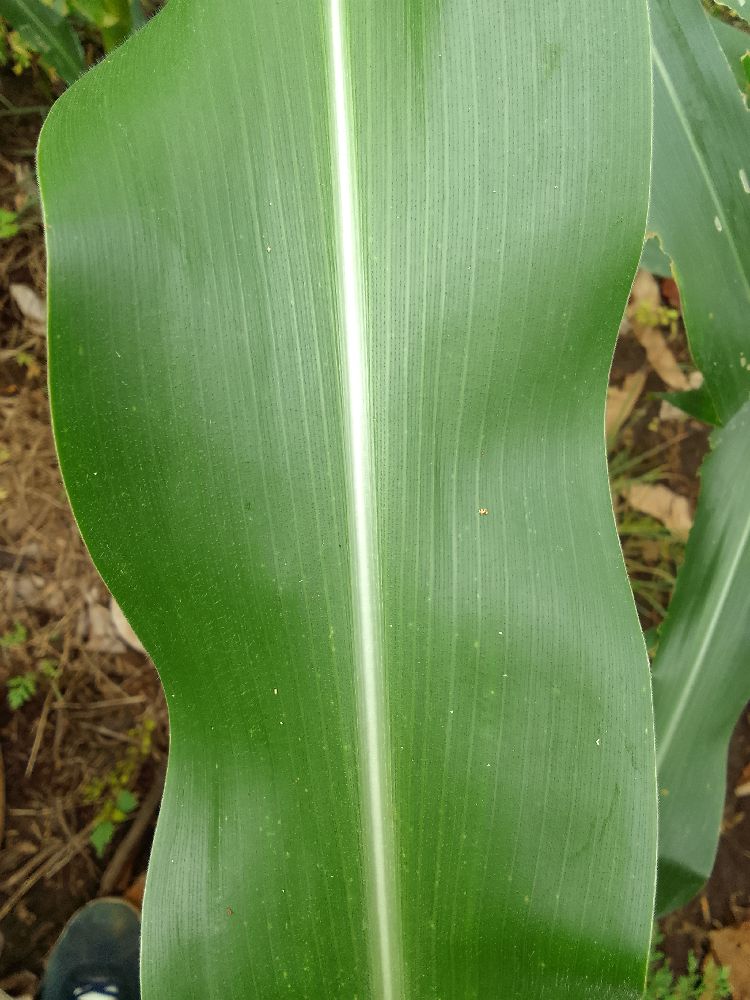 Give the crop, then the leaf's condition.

maize, healthy
